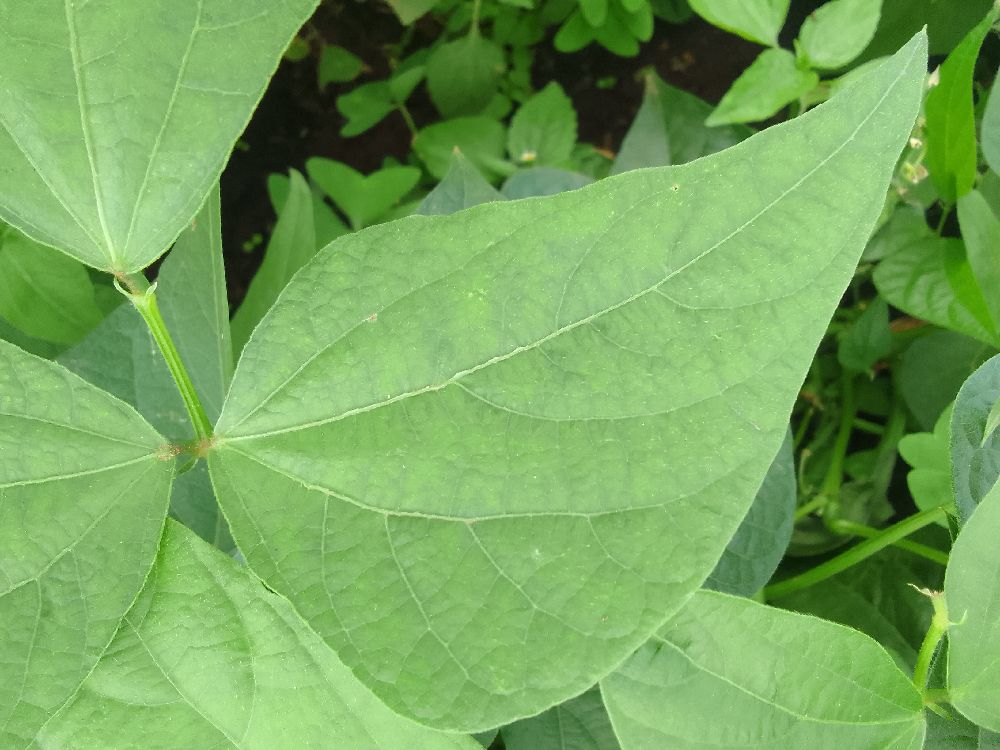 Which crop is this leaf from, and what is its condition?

common bean, healthy
